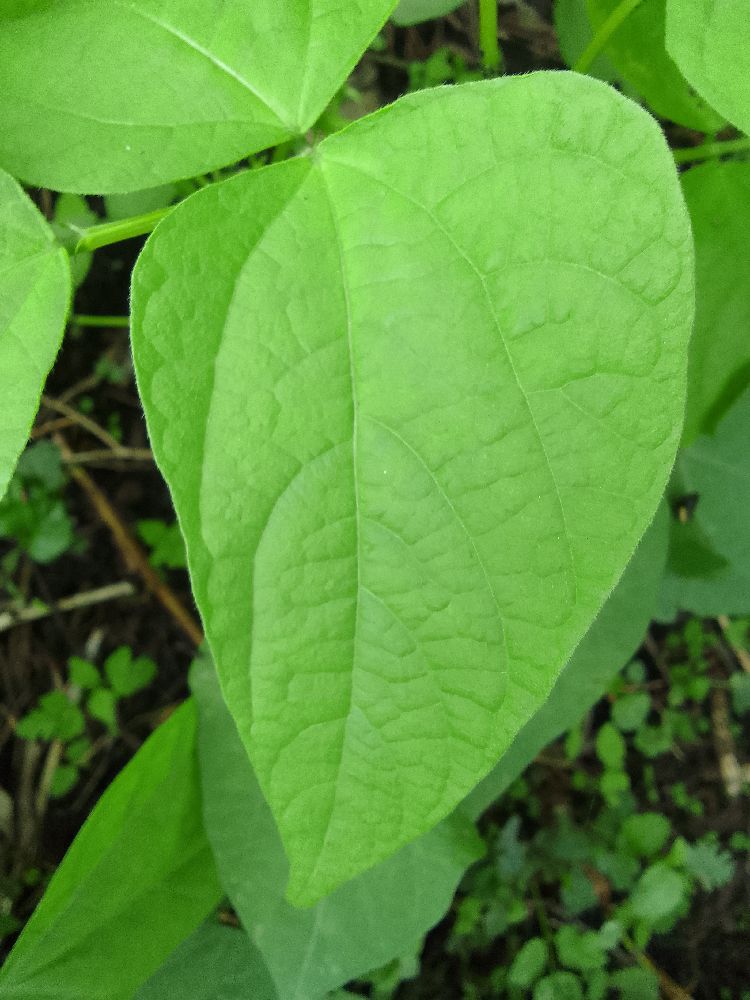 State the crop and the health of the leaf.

common bean, healthy
